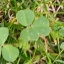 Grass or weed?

unstructured weed
